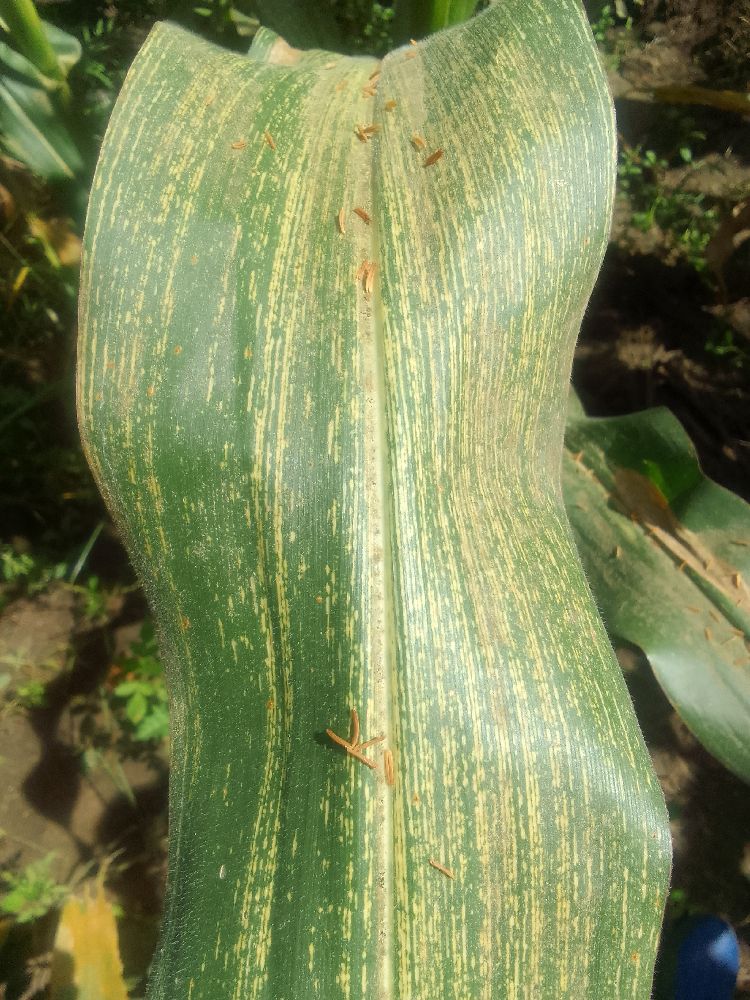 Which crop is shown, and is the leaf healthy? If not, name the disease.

maize, maize streak virus
